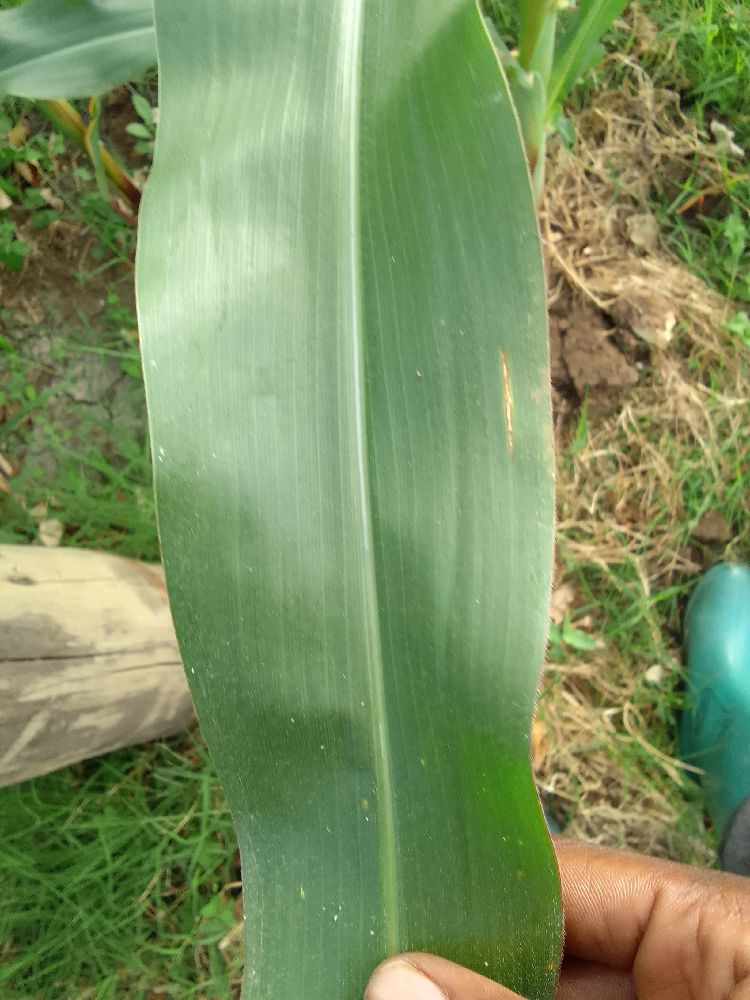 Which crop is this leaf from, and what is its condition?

maize, healthy
